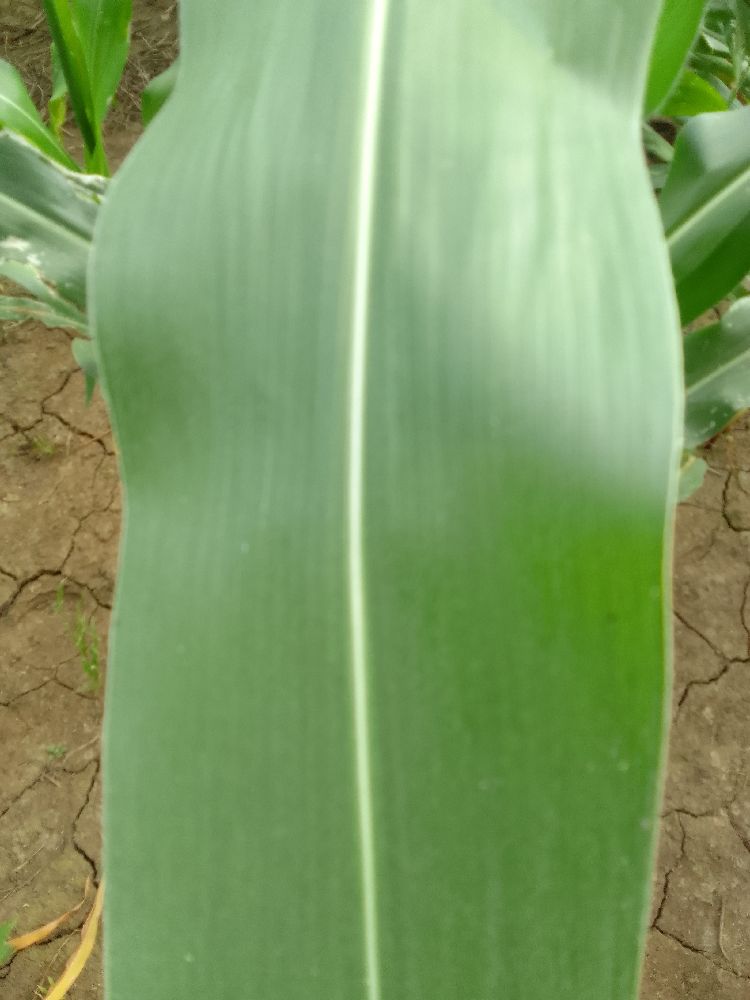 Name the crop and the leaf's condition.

maize, healthy
